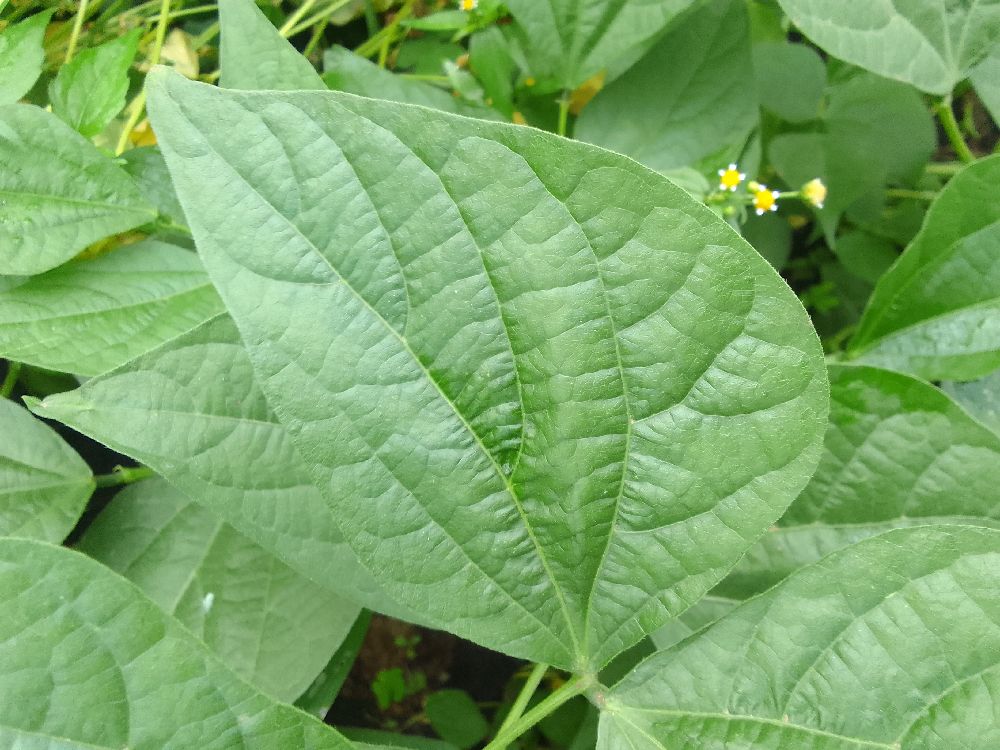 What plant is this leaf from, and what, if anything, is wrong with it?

common bean, healthy
